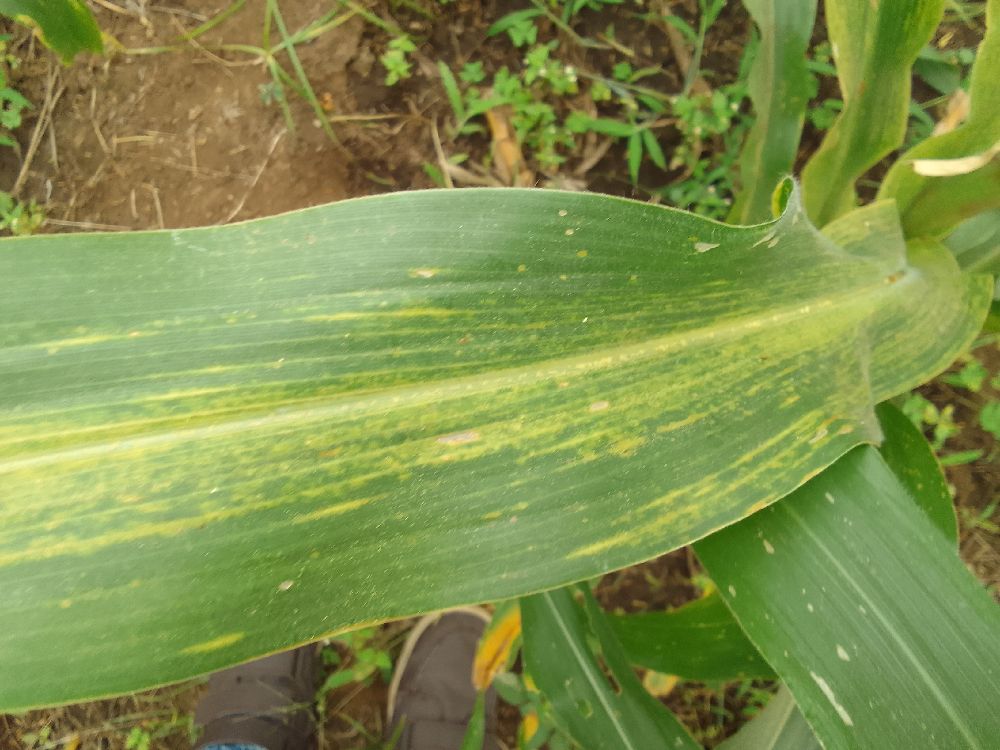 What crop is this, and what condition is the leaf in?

maize, maize lethal necrosis
